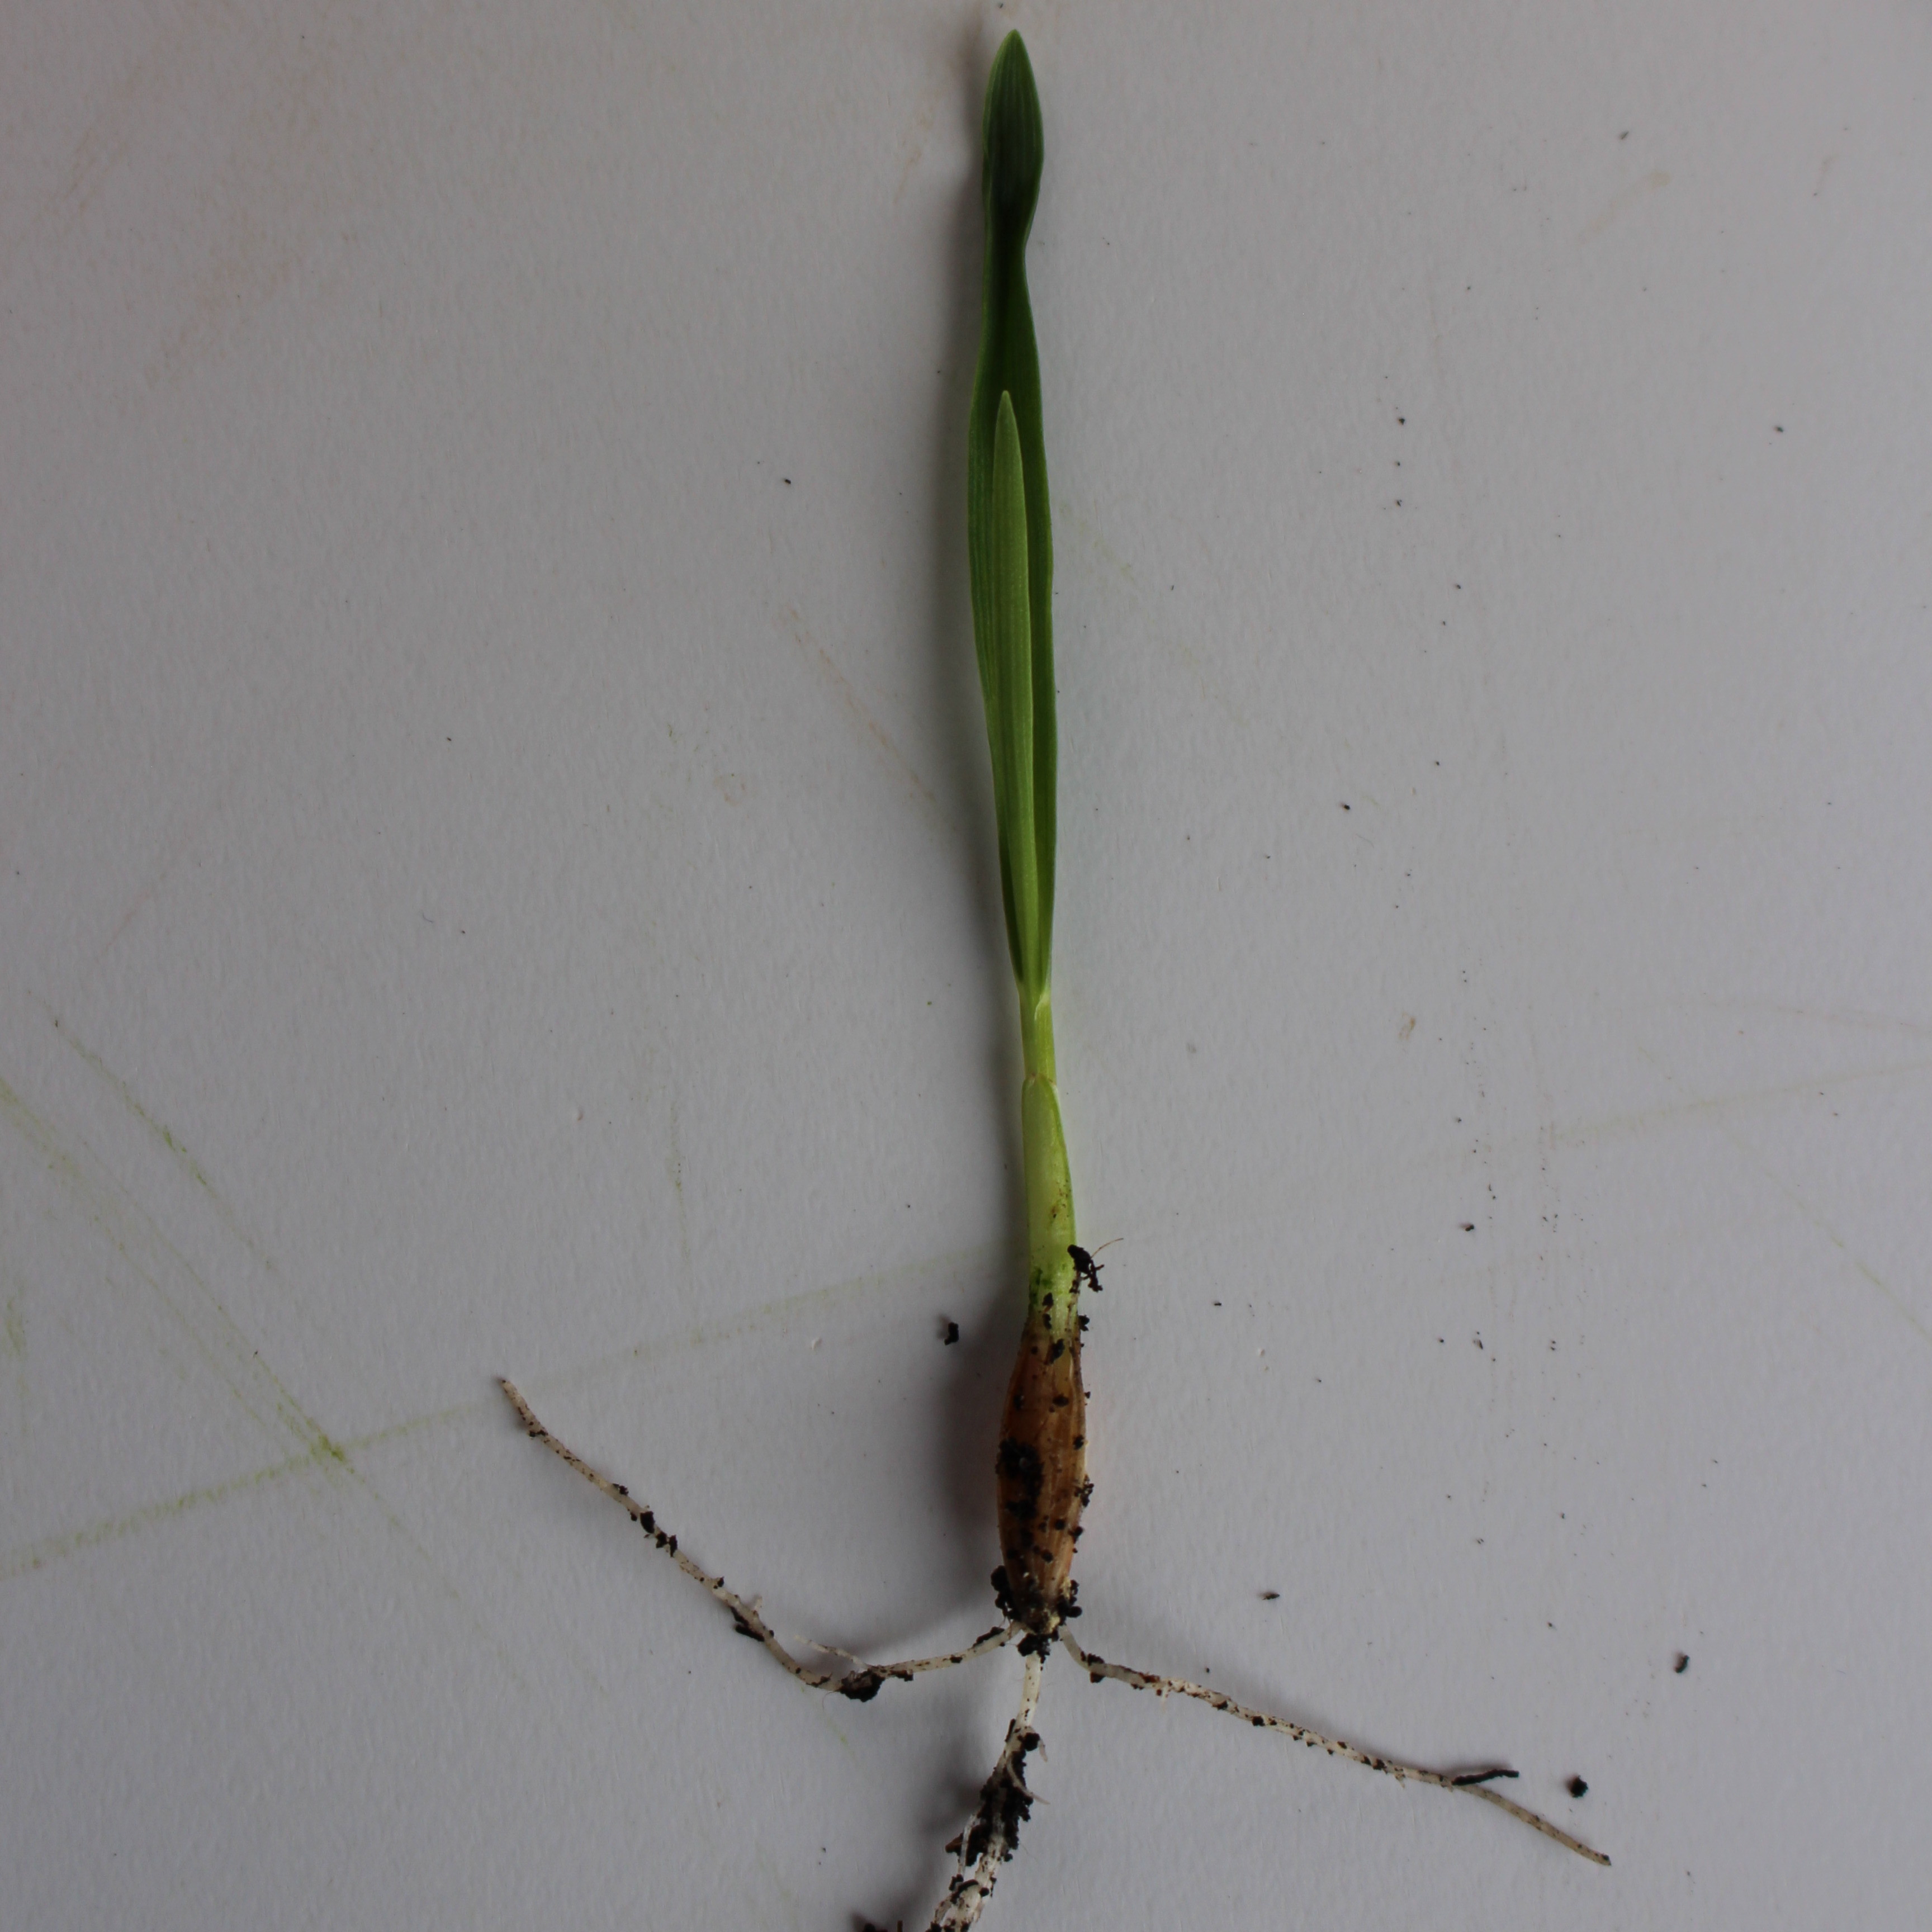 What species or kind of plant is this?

Avena sterilis
